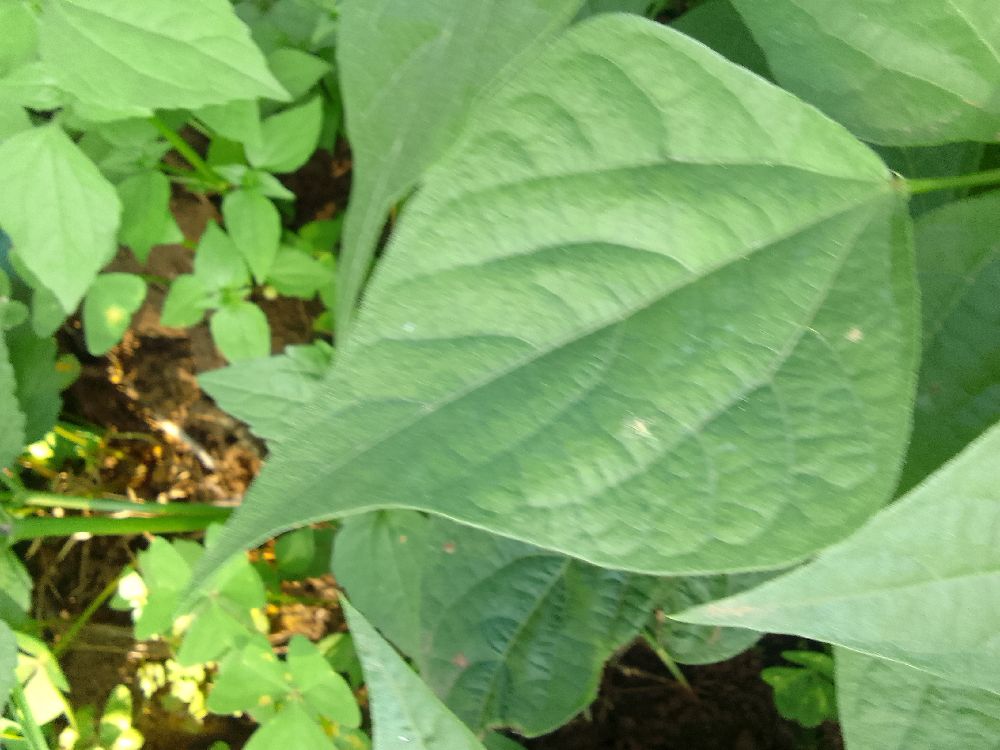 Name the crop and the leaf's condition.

common bean, healthy
